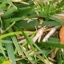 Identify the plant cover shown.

grass
